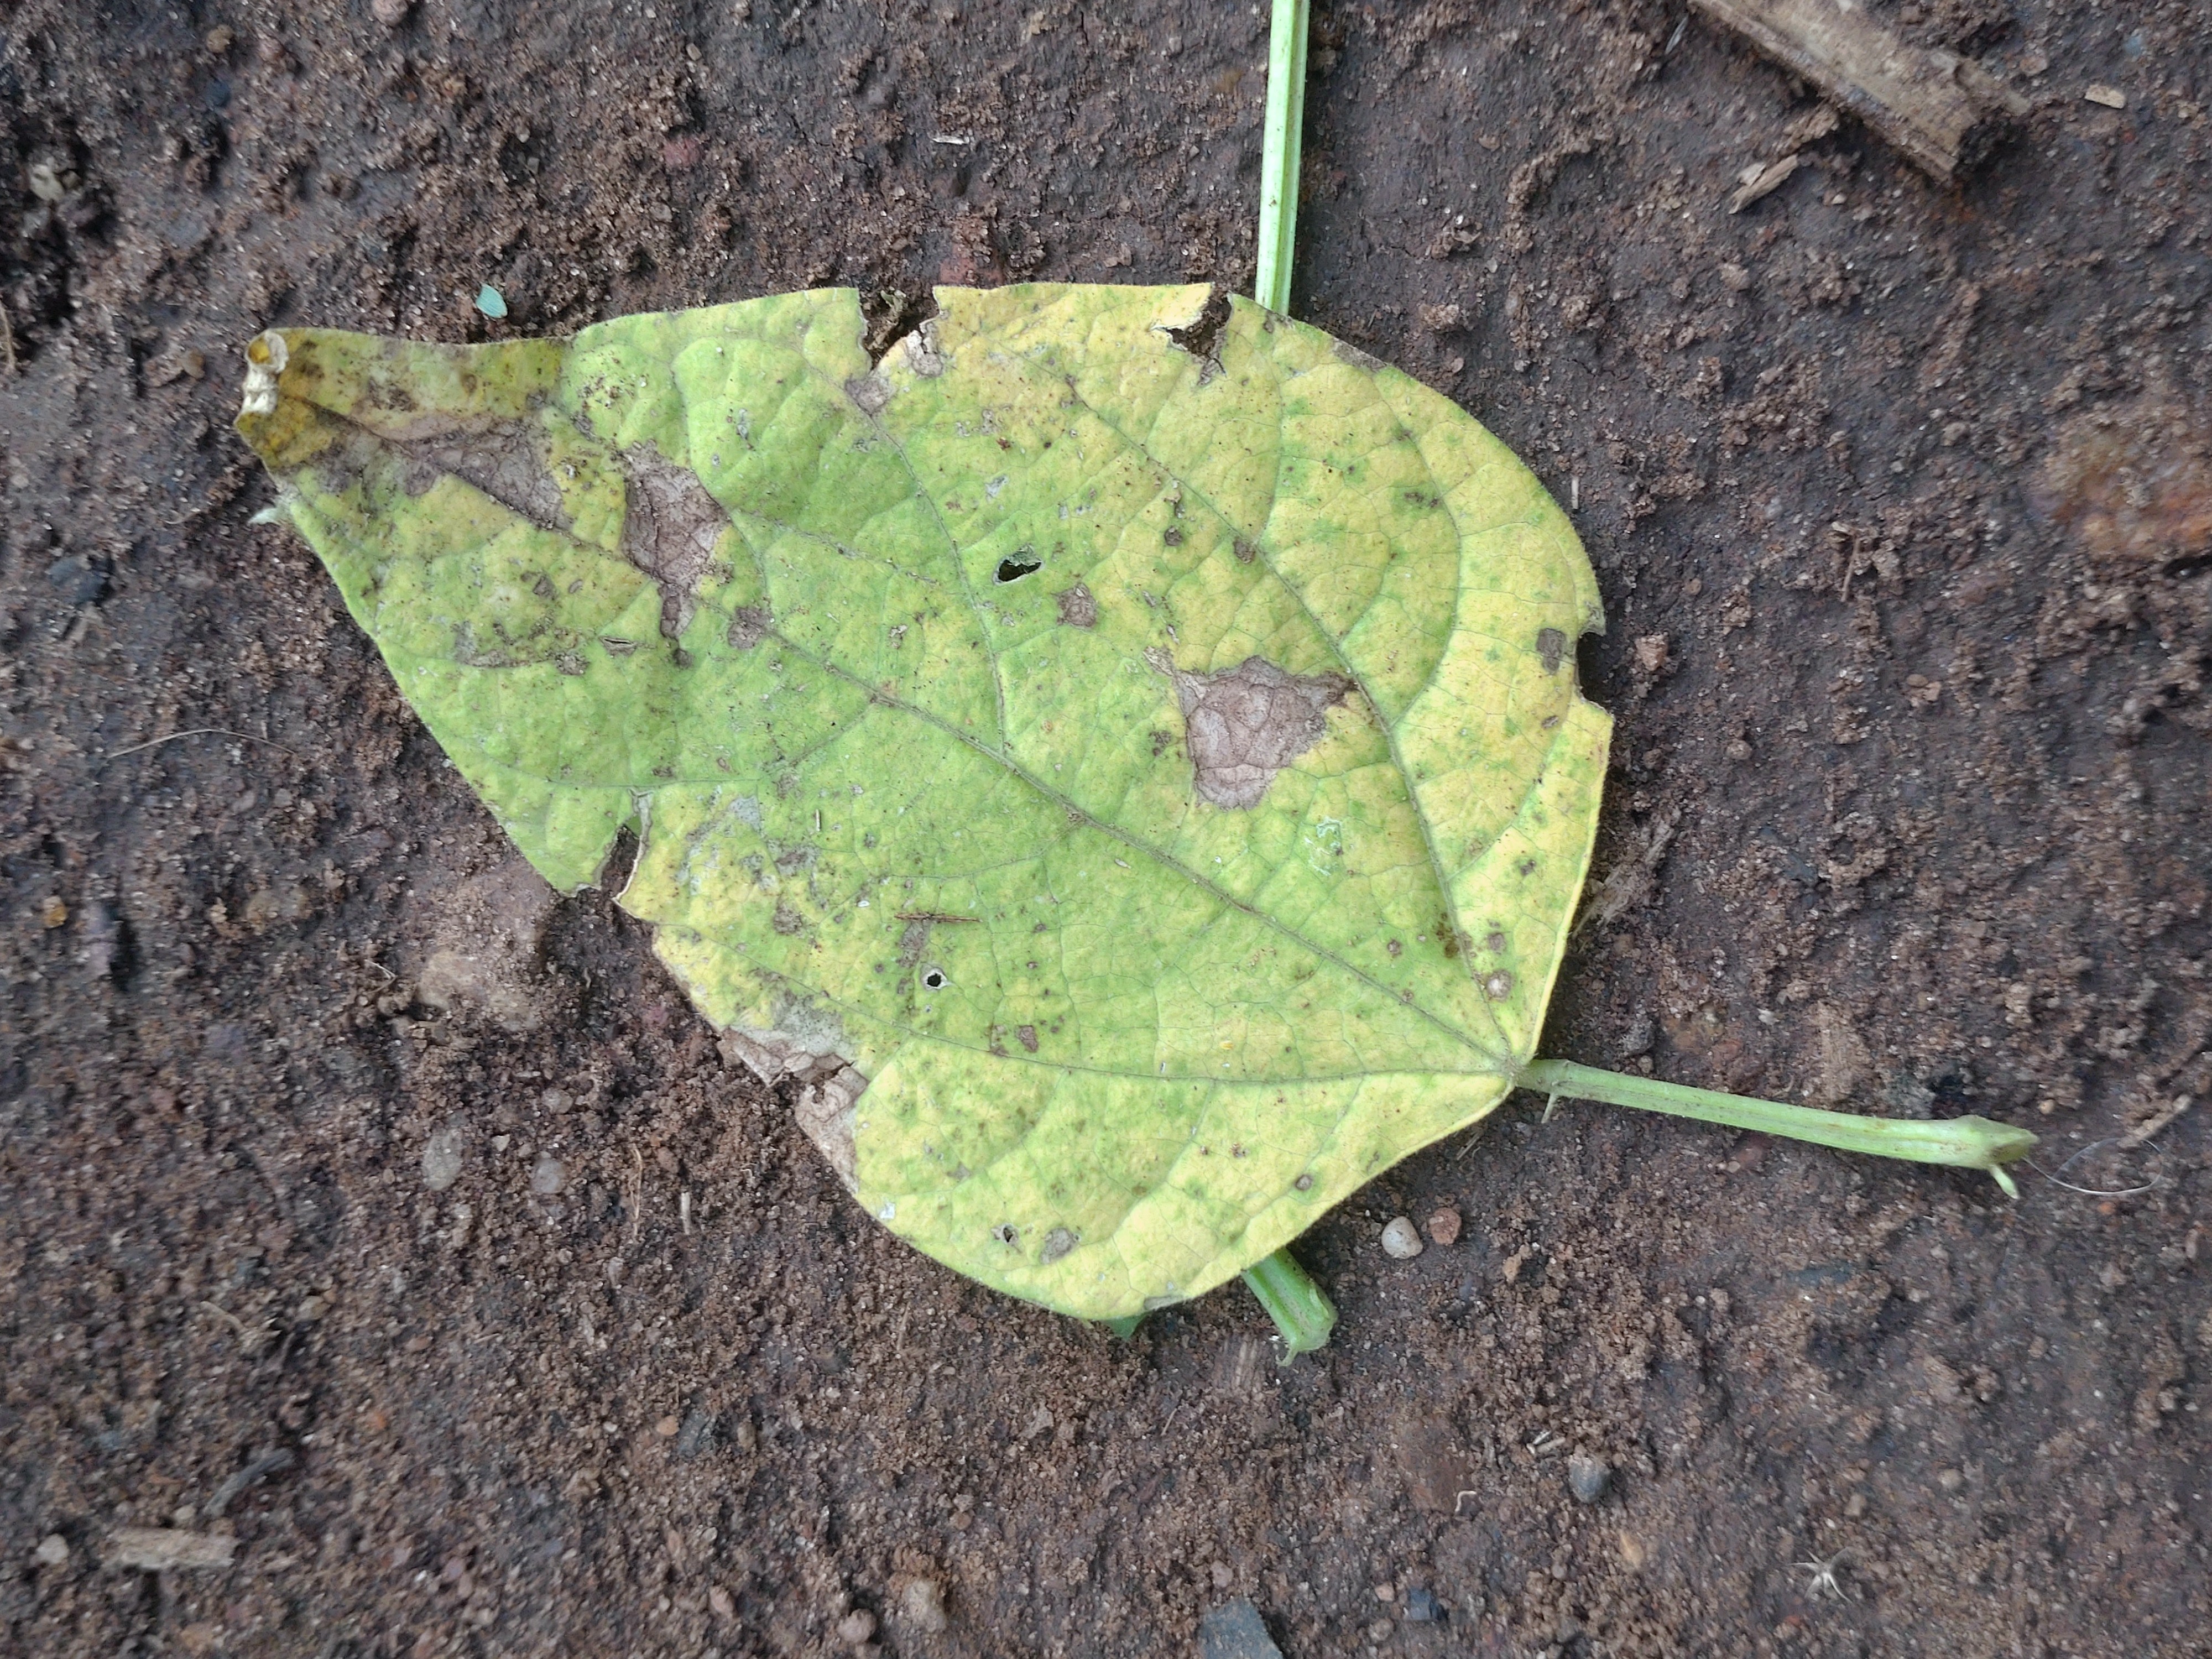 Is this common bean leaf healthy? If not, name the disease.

anthracnose
